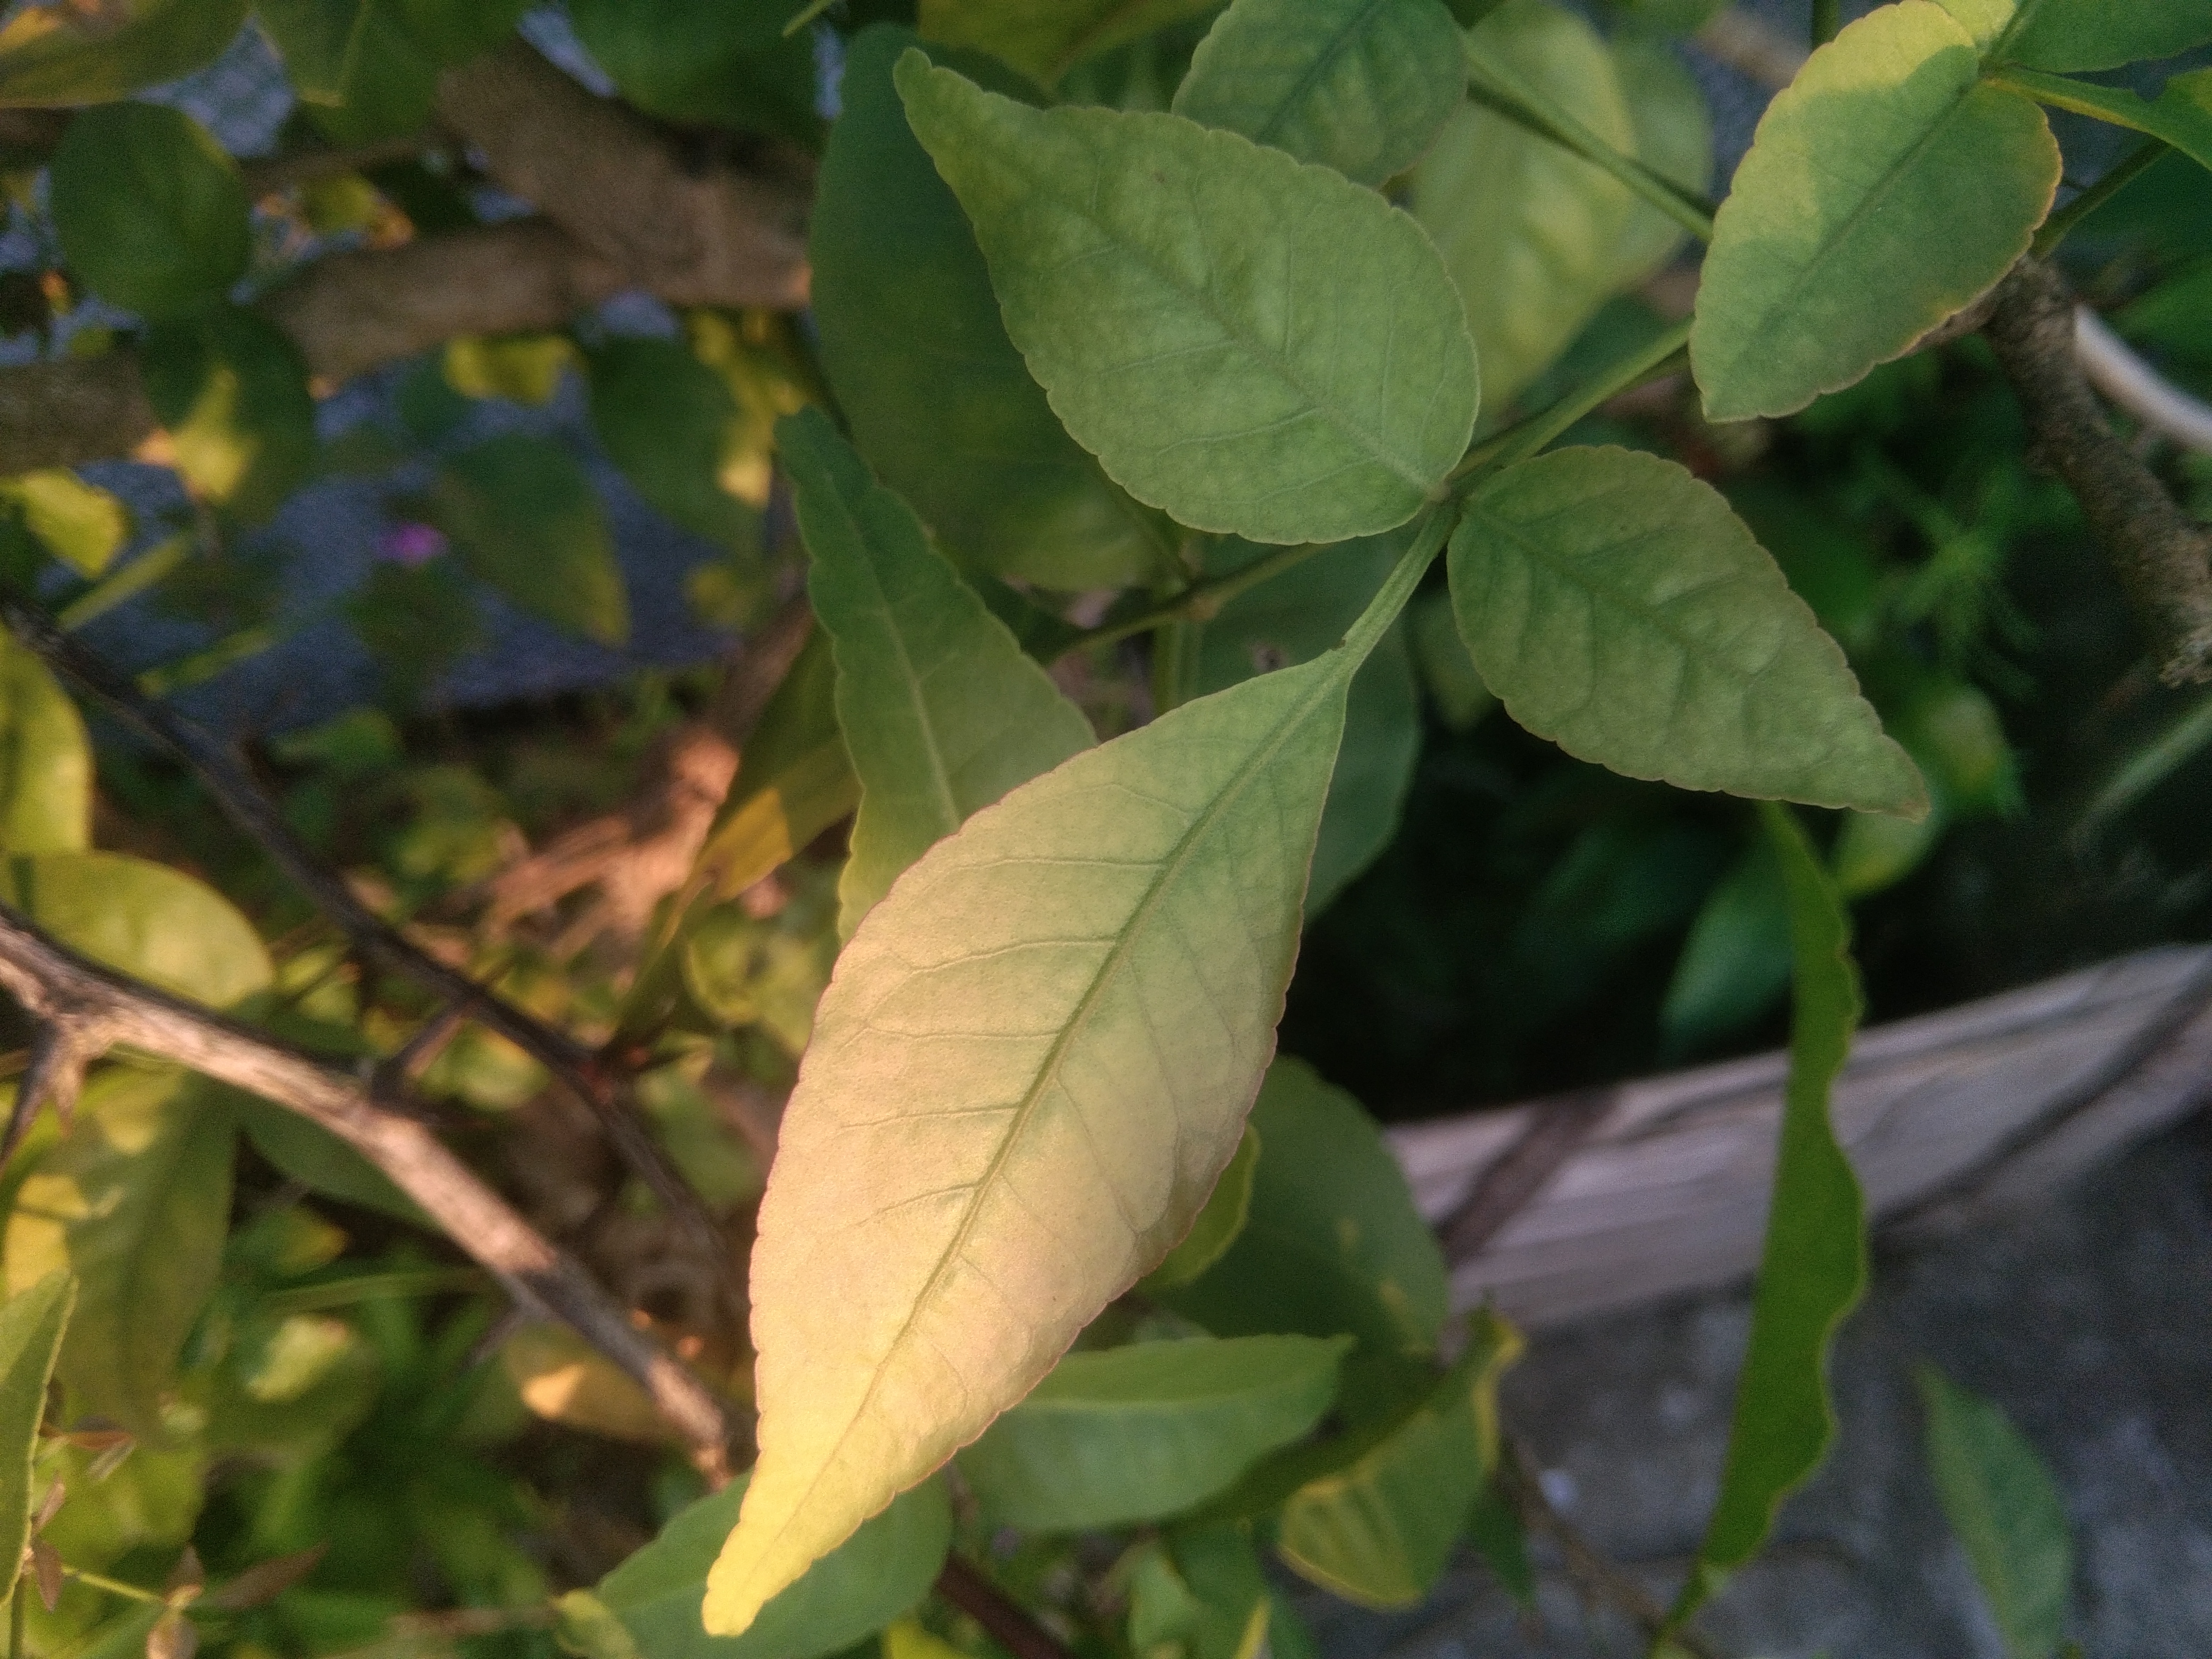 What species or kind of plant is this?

wood apple
